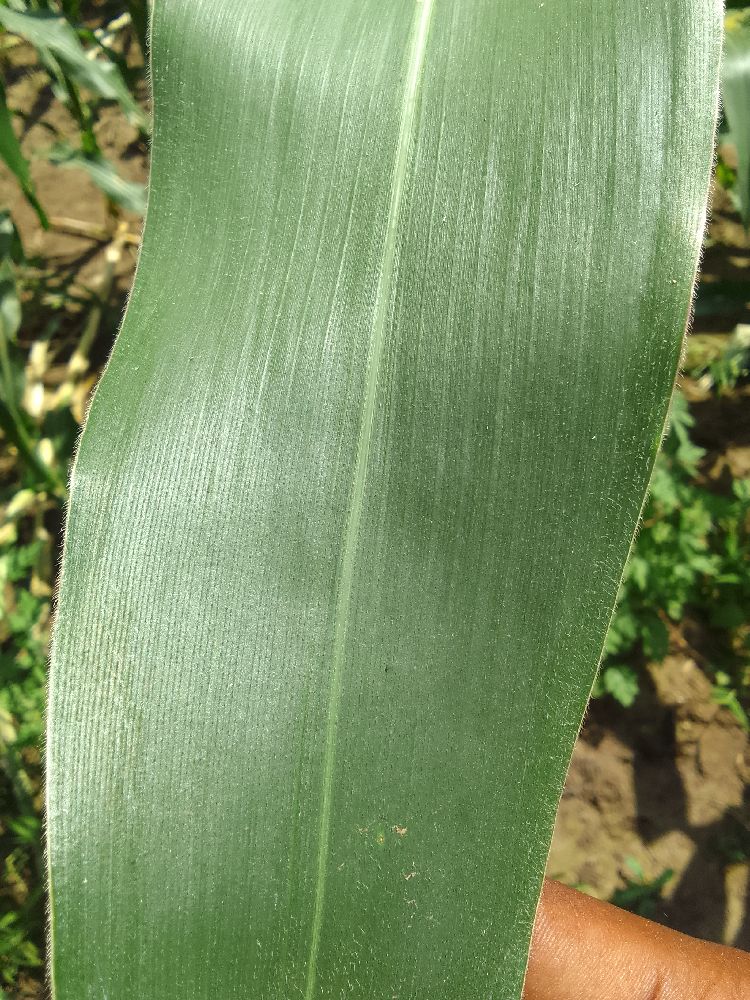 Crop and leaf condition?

maize, healthy
